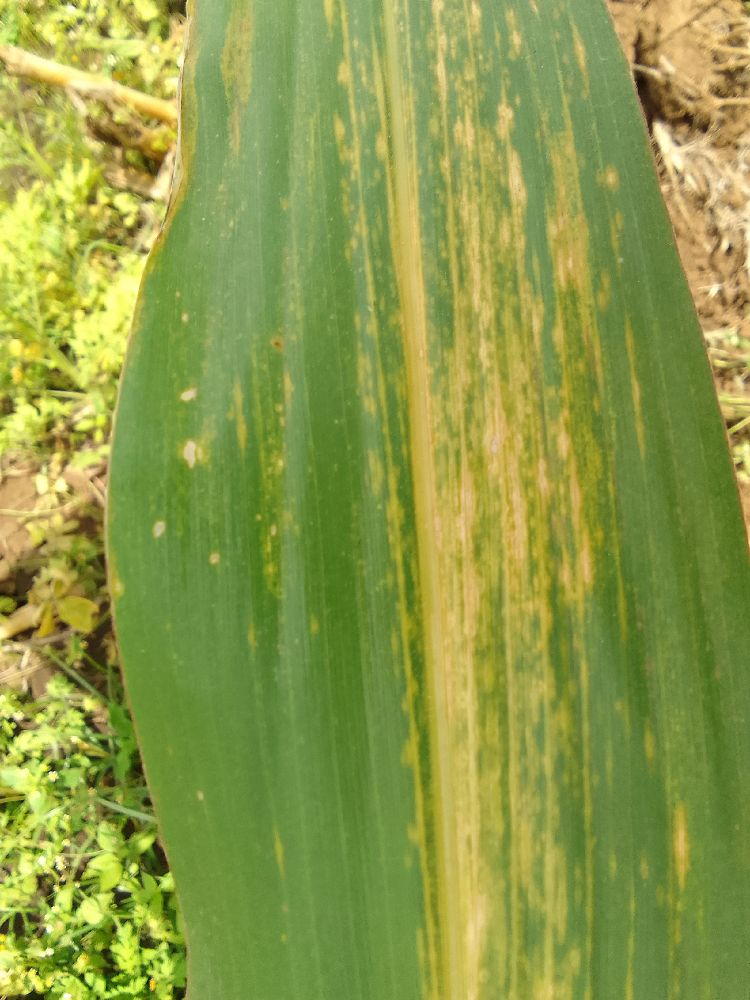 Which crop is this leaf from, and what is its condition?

maize, maize lethal necrosis
